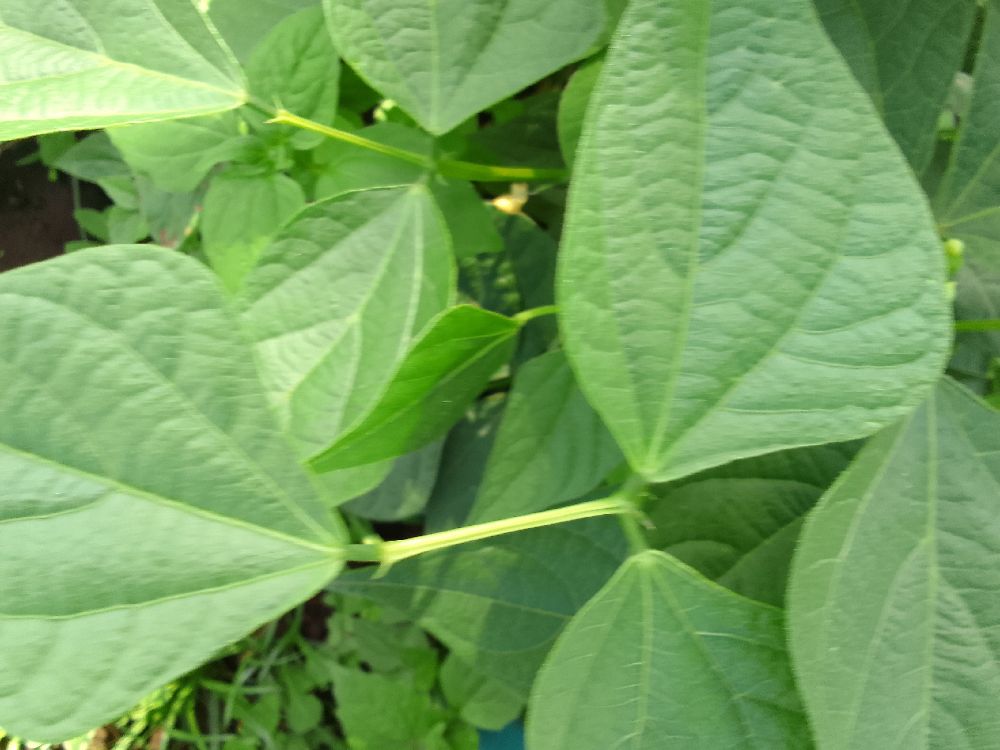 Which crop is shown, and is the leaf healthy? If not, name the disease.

common bean, healthy
